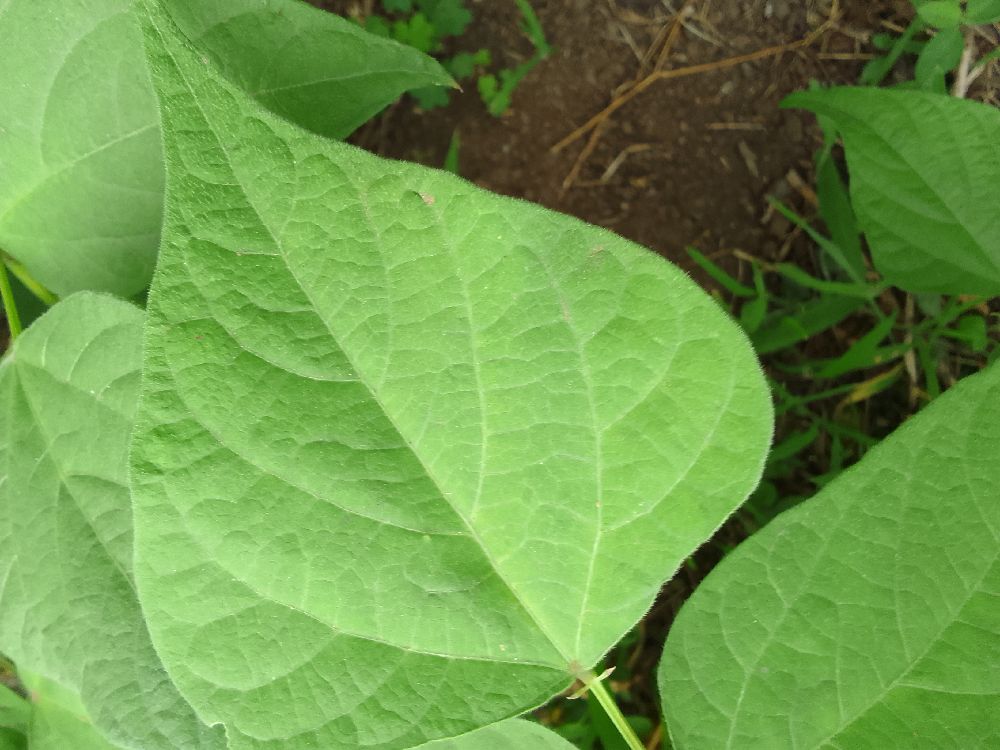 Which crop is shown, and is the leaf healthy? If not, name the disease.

common bean, healthy
